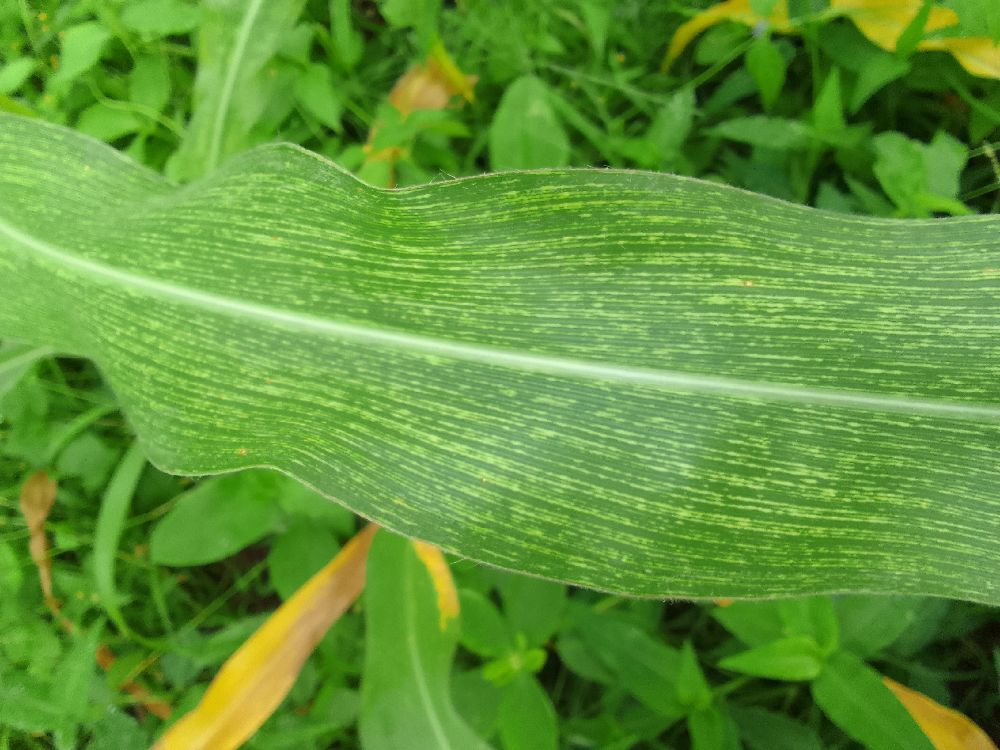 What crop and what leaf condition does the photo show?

maize, maize streak virus
